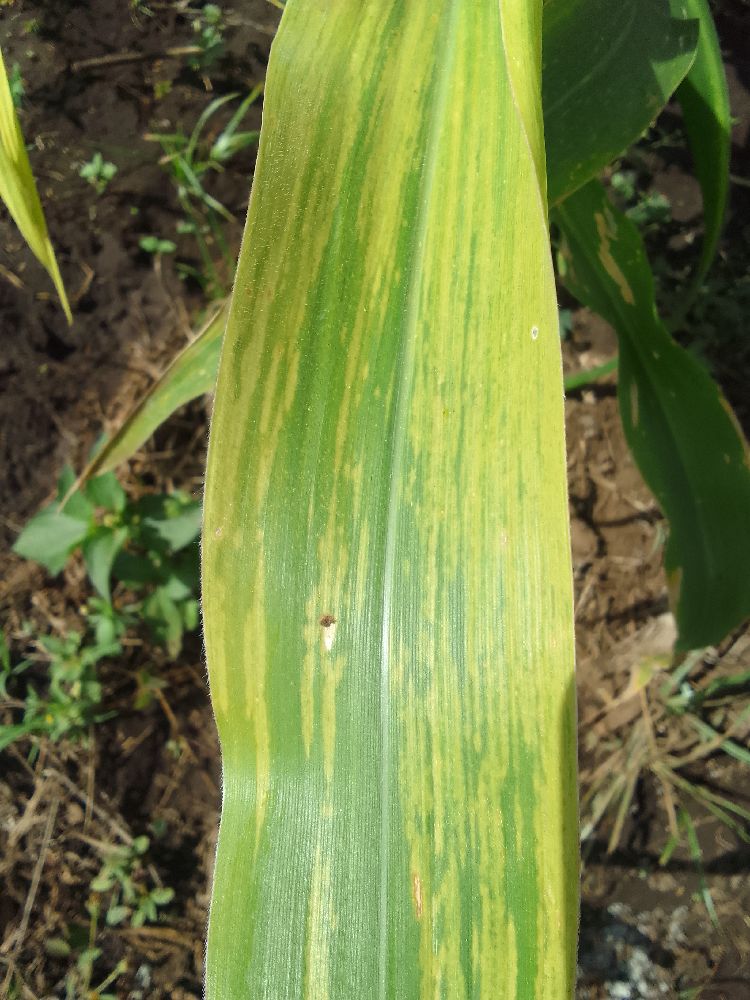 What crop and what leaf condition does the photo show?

maize, maize lethal necrosis
